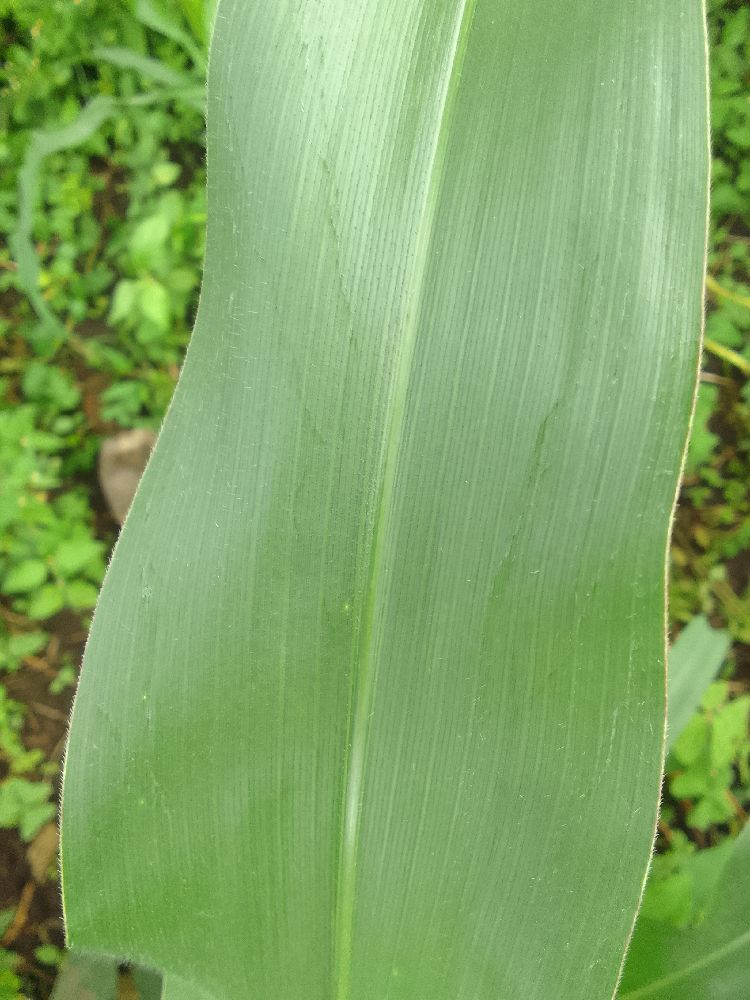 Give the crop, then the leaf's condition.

maize, healthy
